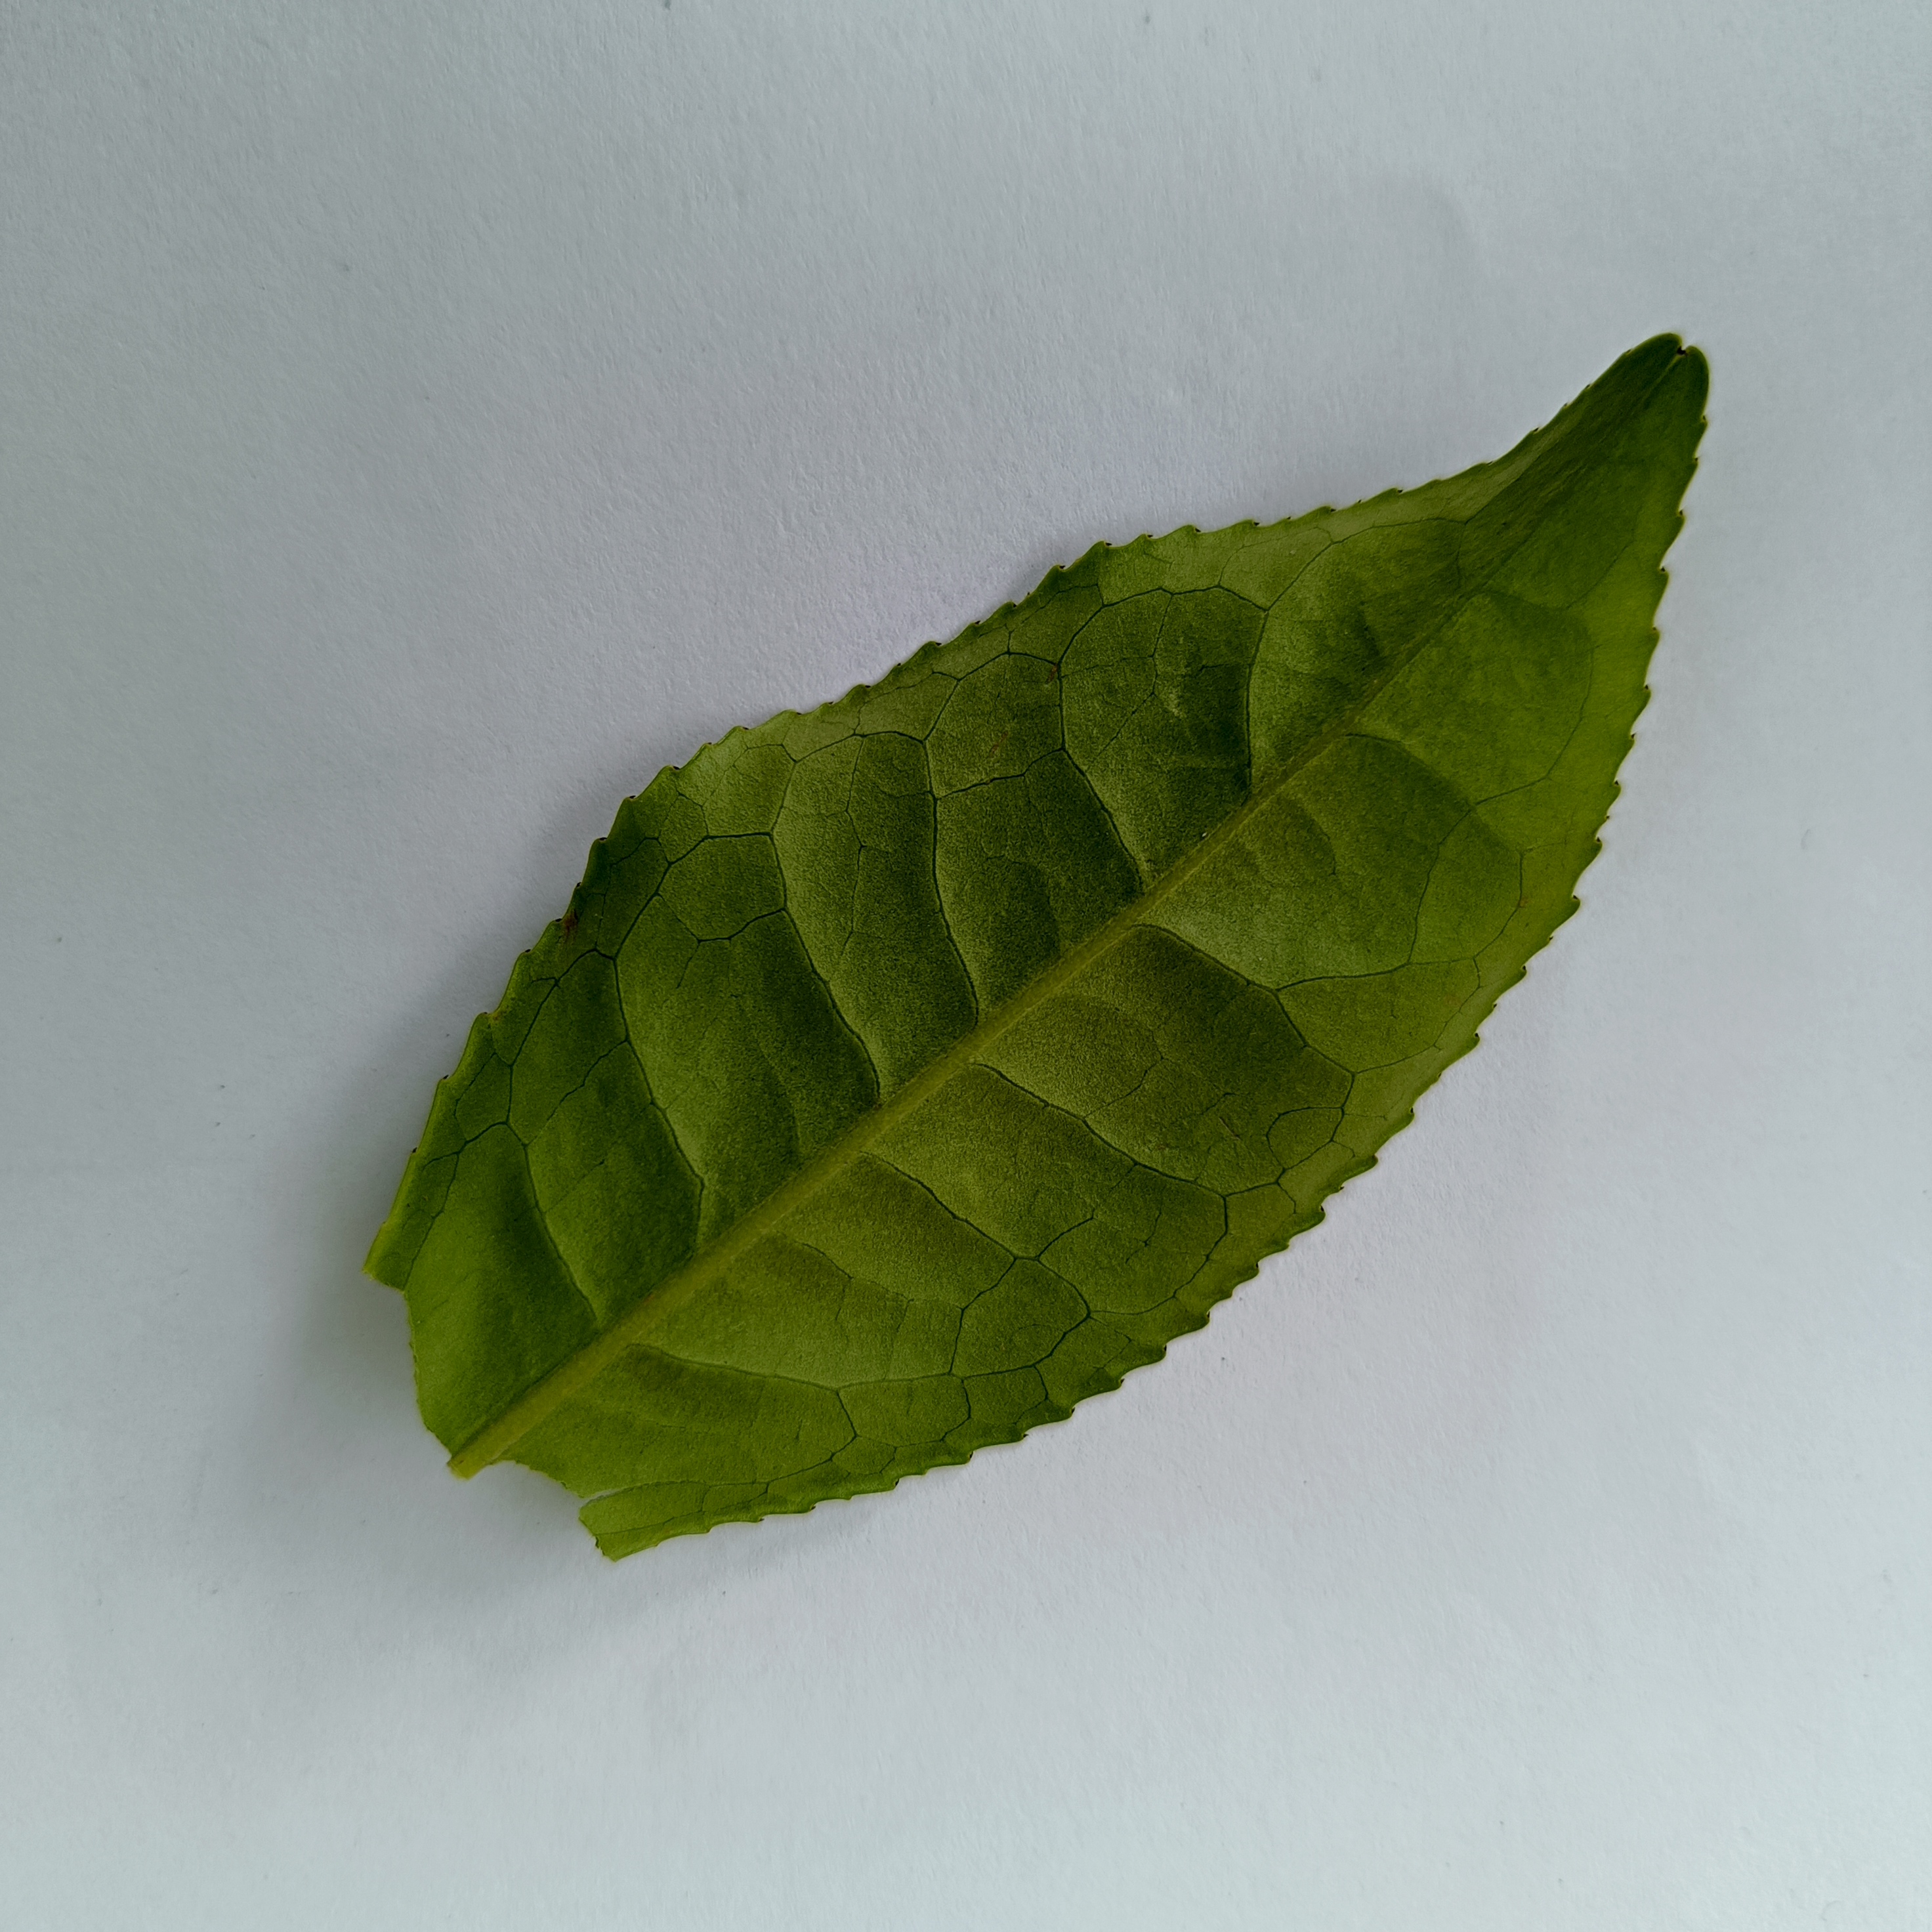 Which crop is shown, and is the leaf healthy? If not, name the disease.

tea, healthy
